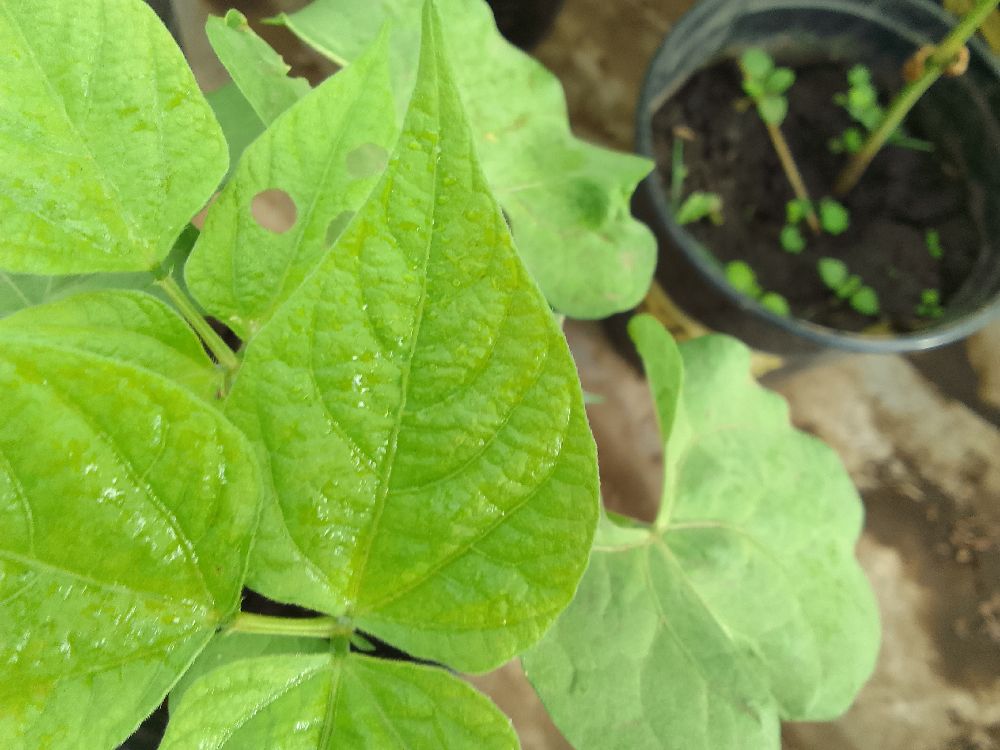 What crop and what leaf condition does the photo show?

common bean, healthy
